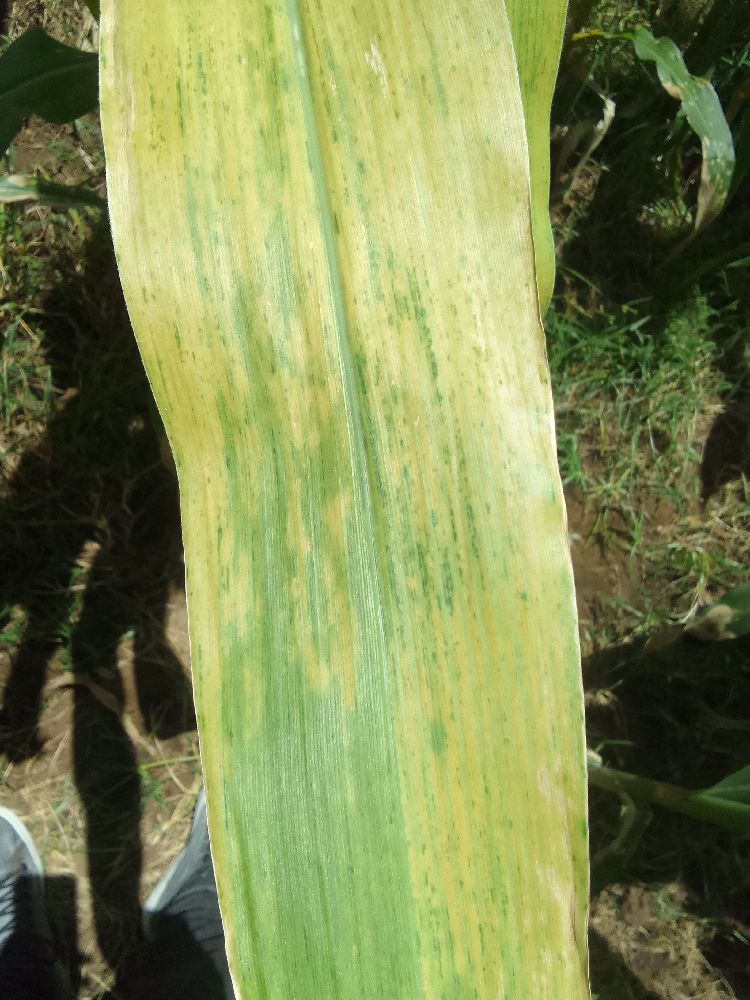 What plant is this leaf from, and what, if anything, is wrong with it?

maize, maize lethal necrosis
